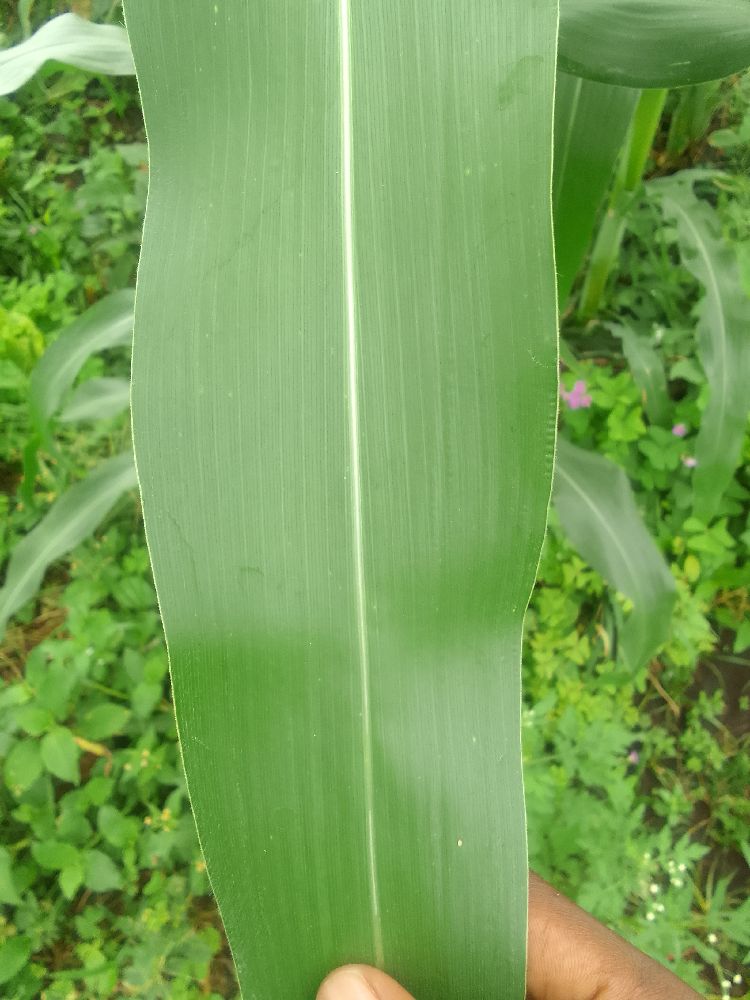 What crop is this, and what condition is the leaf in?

maize, healthy
